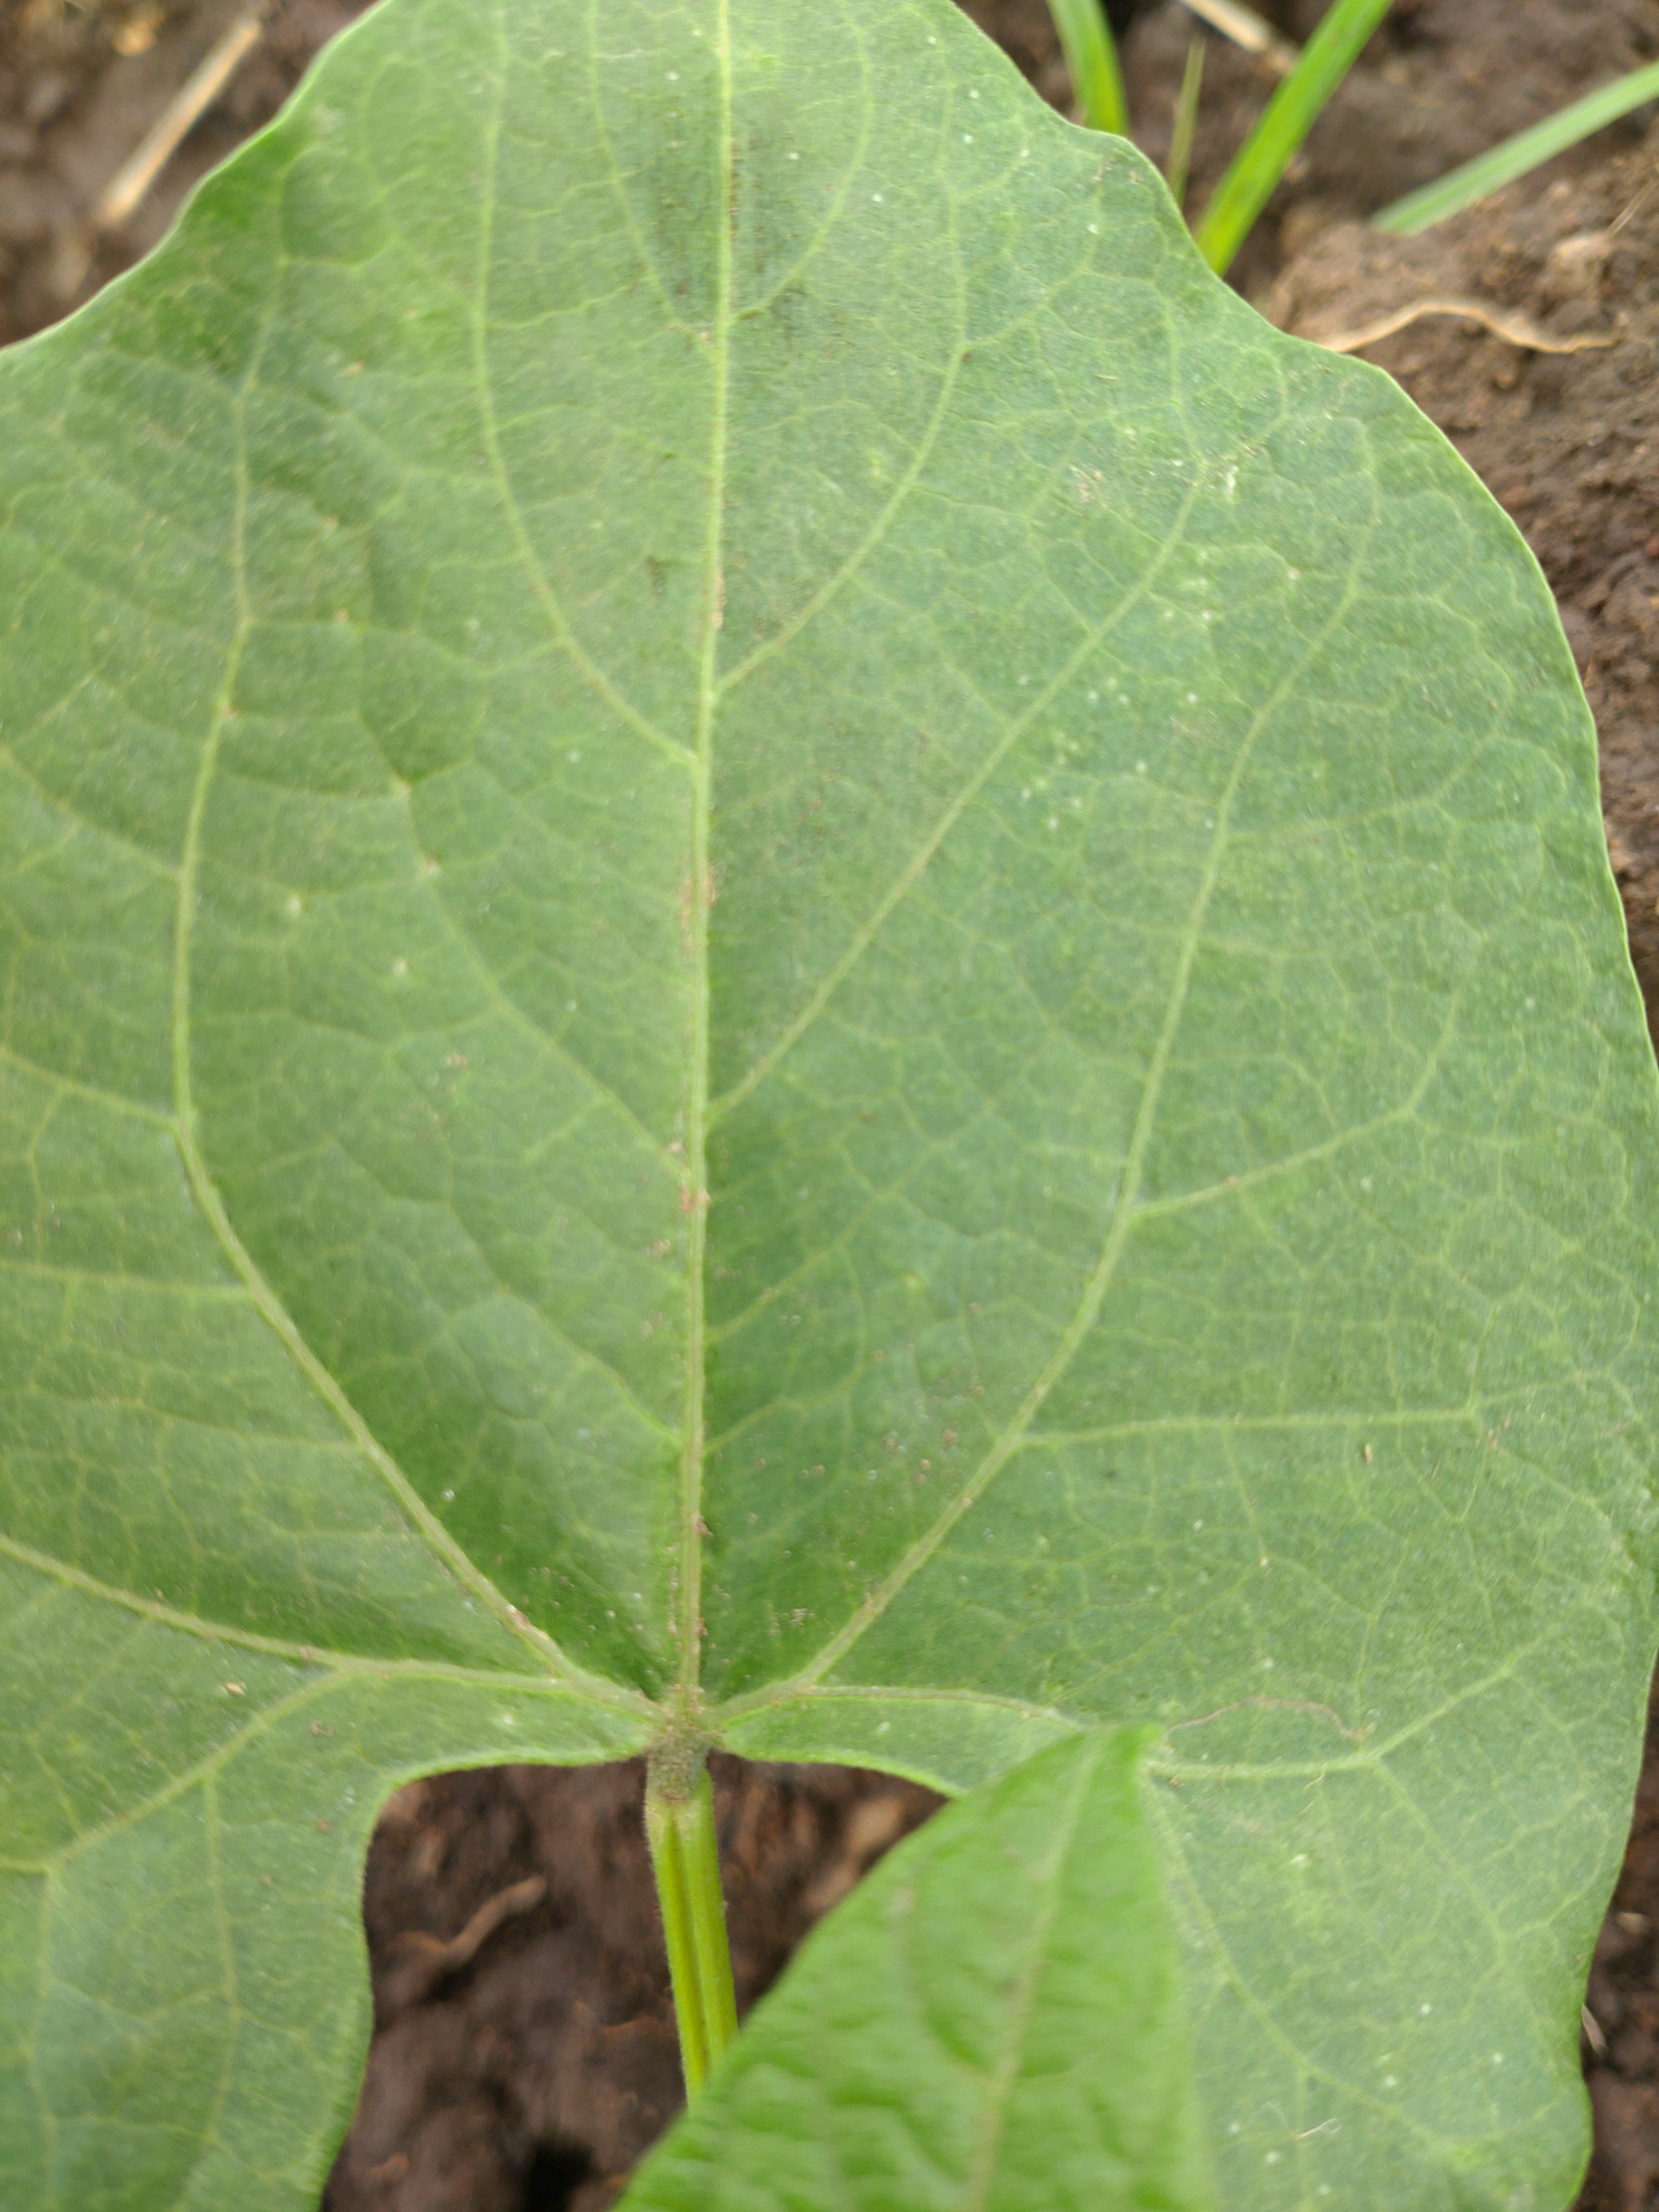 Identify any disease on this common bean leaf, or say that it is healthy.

healthy
